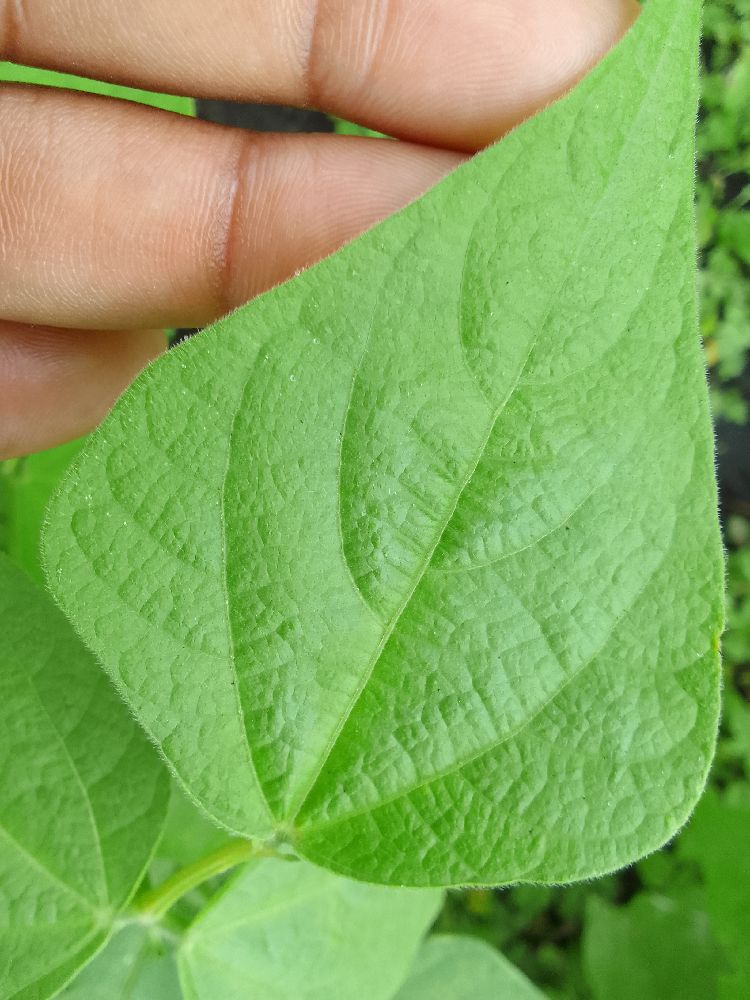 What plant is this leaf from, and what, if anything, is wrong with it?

common bean, healthy
